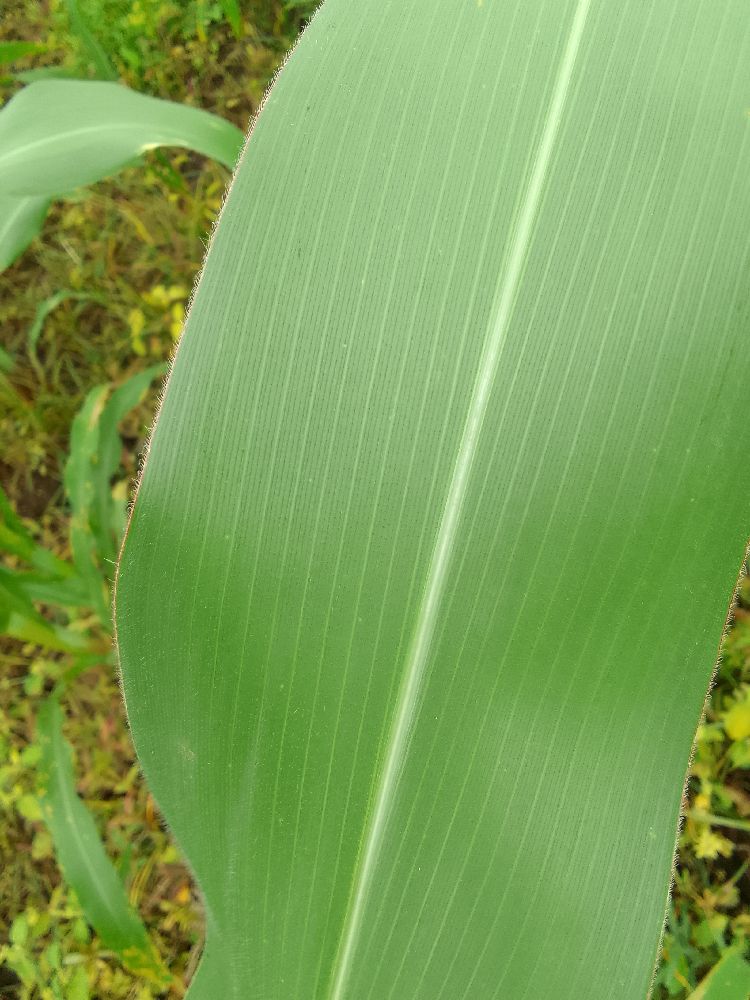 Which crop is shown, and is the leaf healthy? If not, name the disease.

maize, healthy
